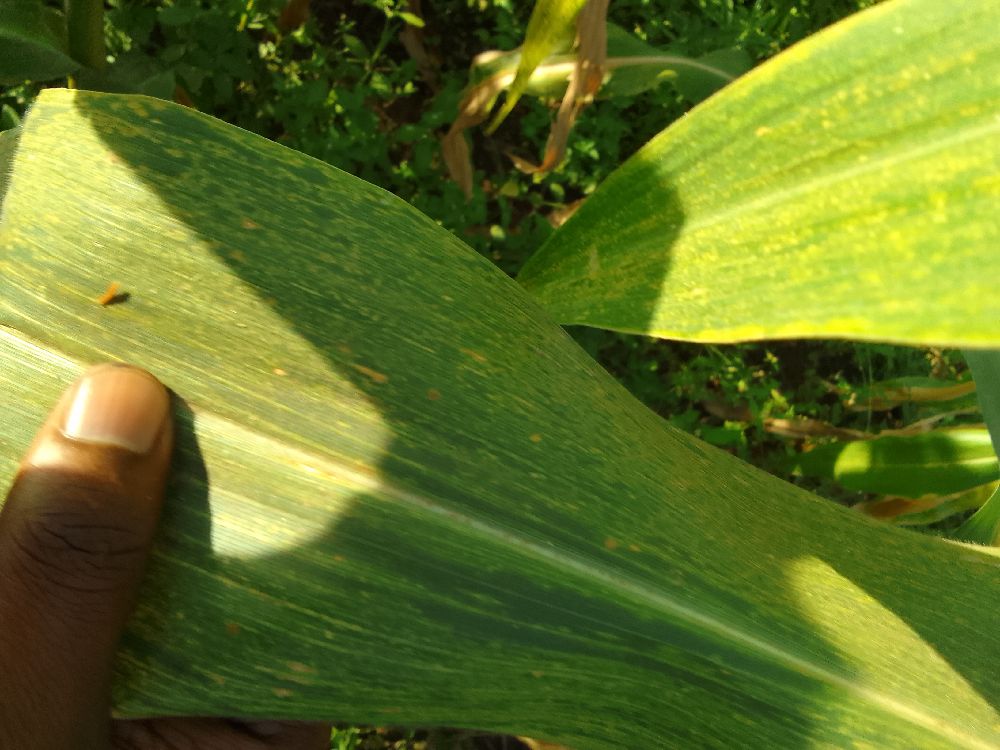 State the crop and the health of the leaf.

maize, maize lethal necrosis
